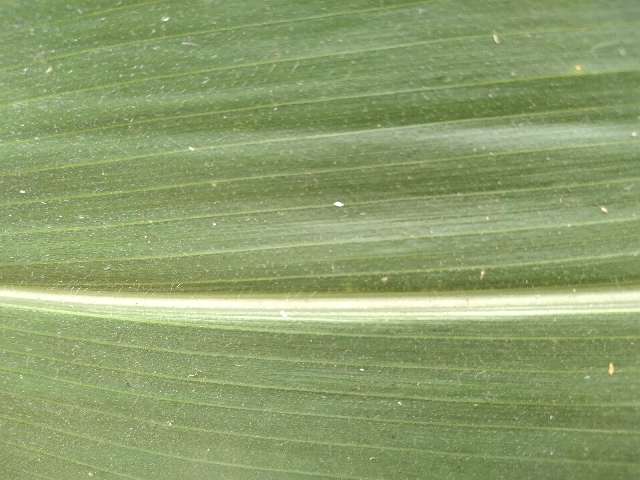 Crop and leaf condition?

maize, healthy
